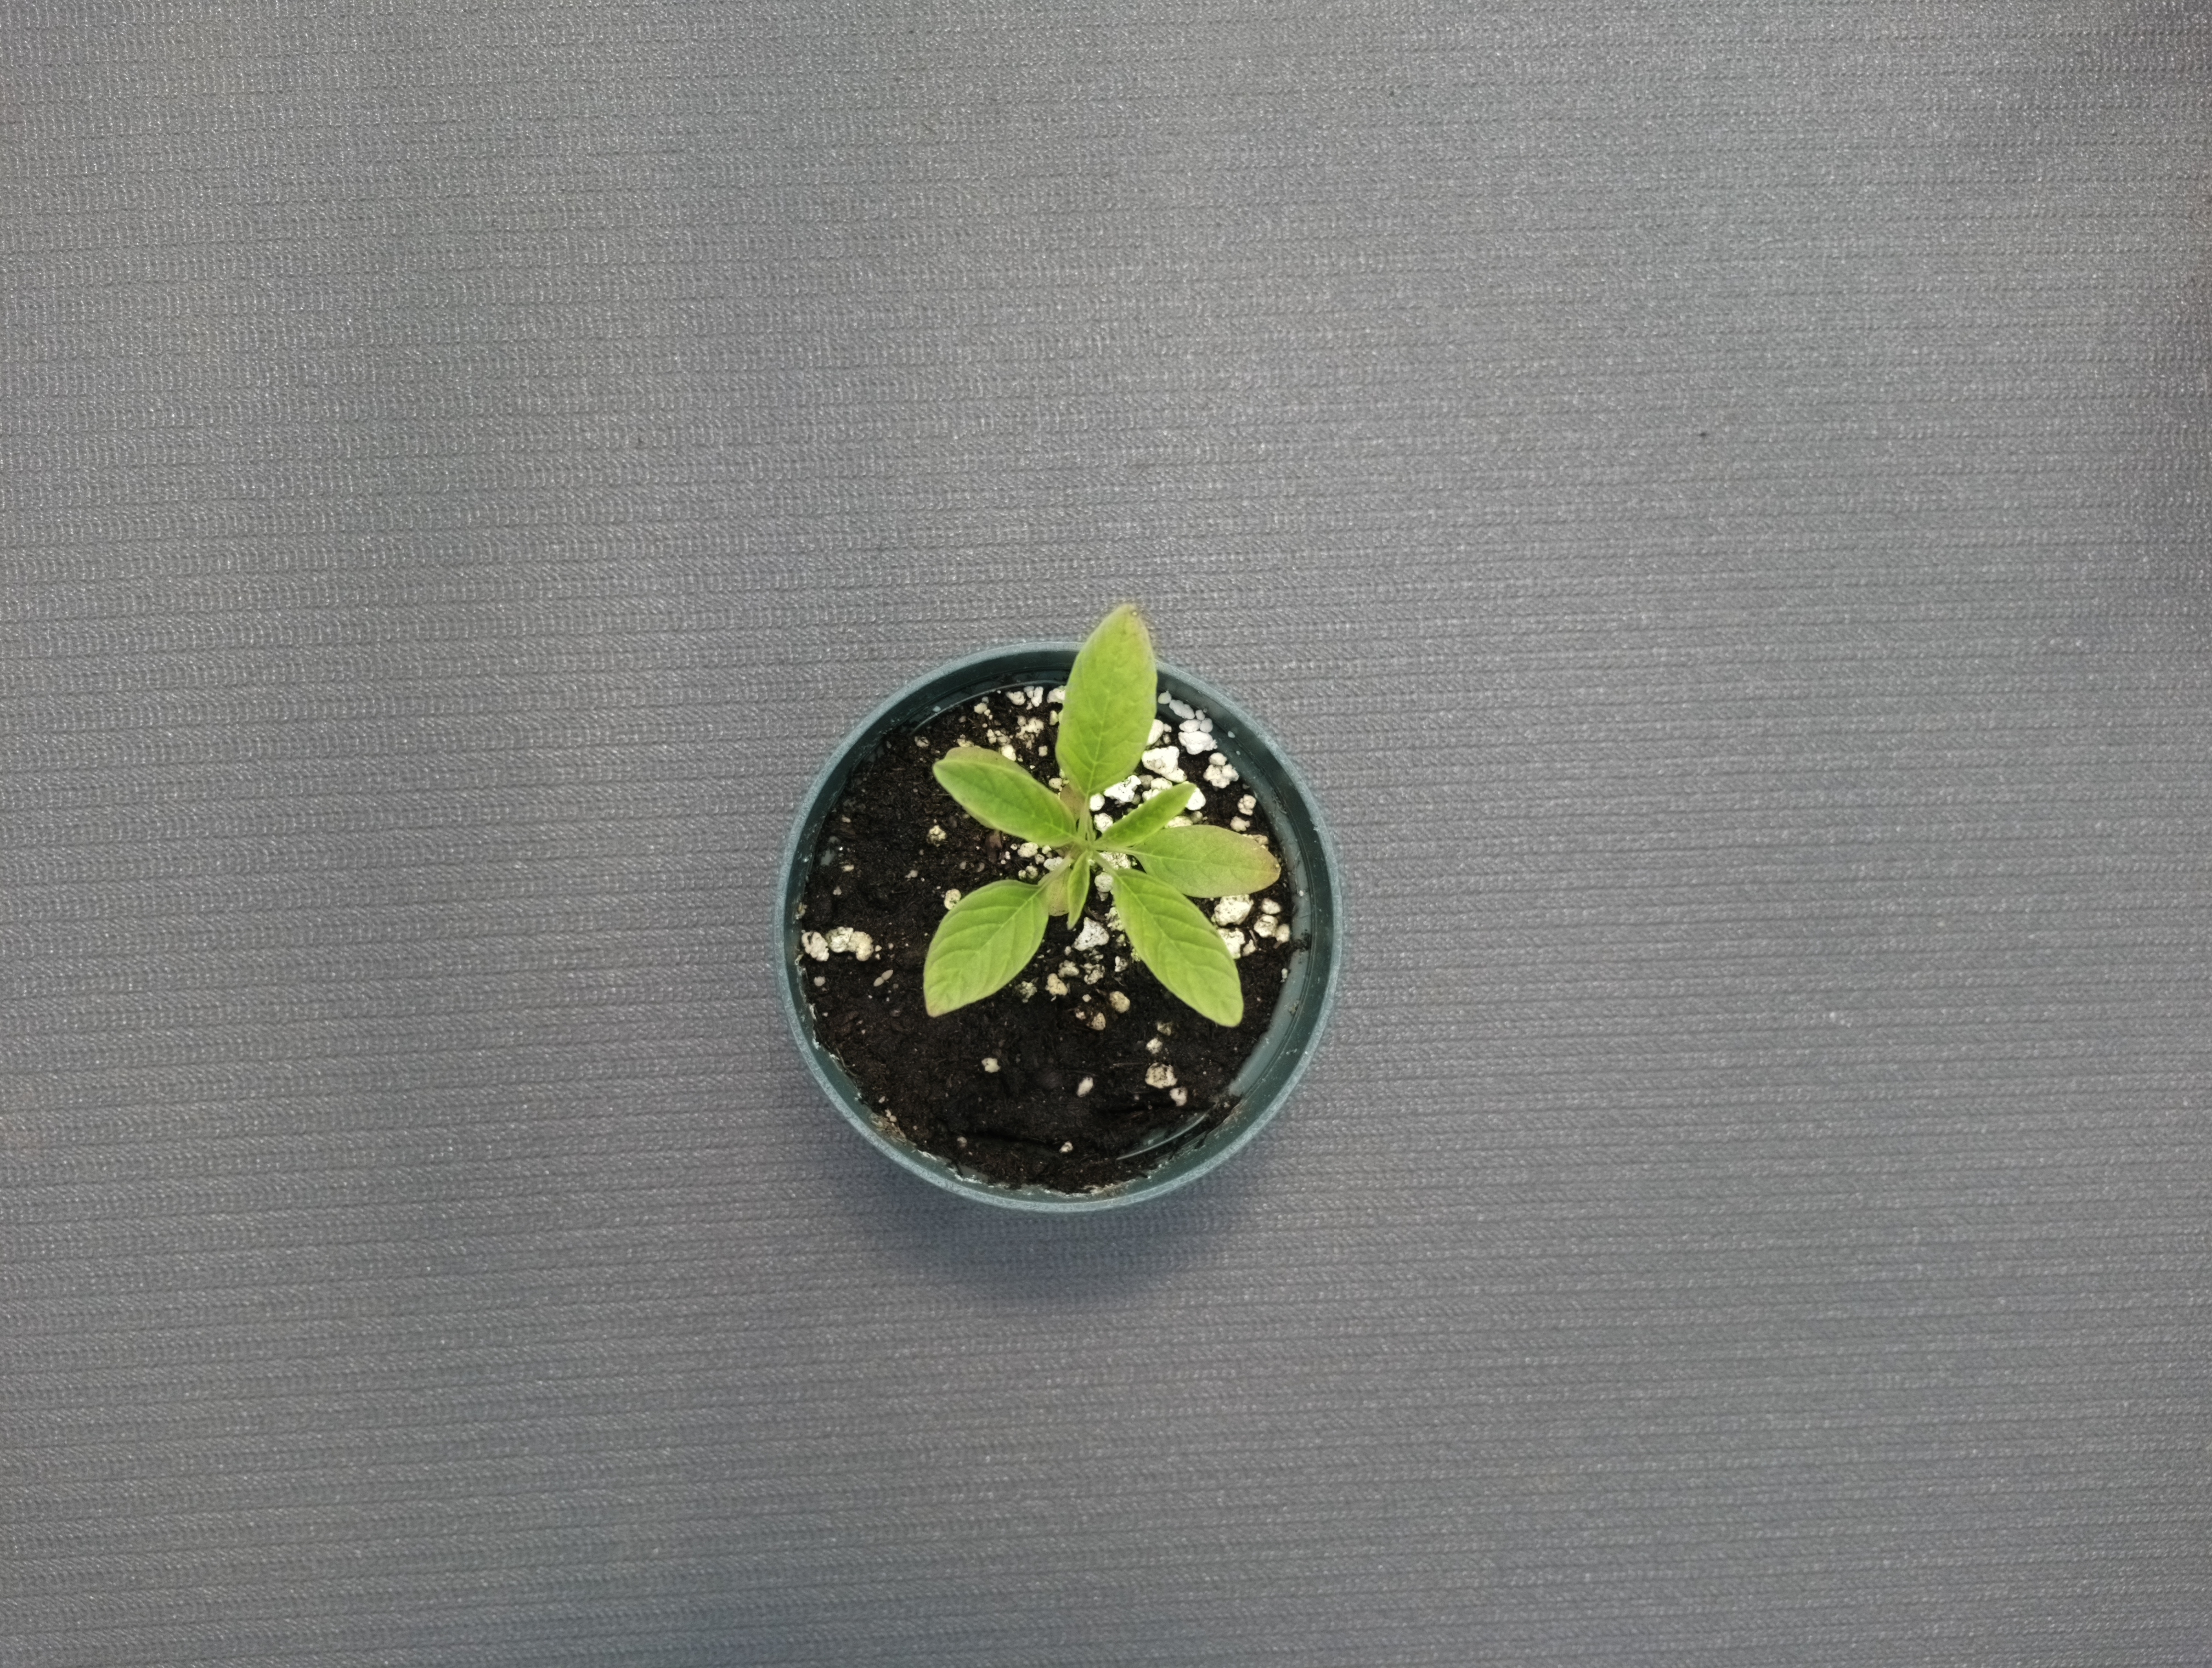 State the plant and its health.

waterhemp, healthy untreated
